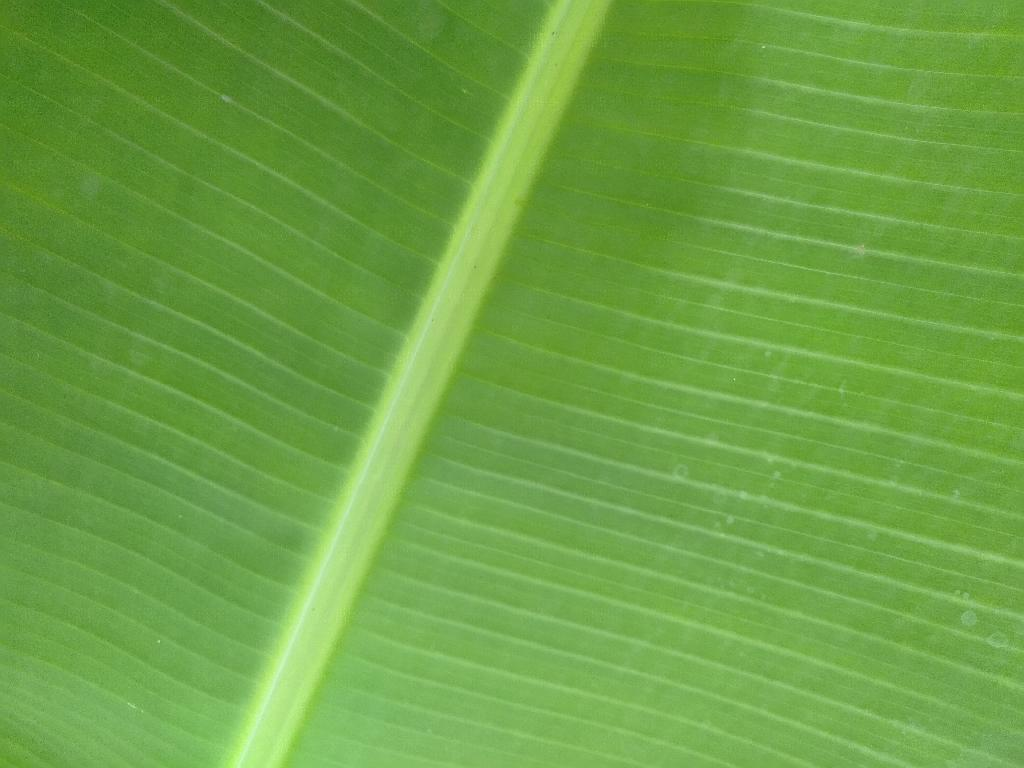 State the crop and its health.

banana, healthy
